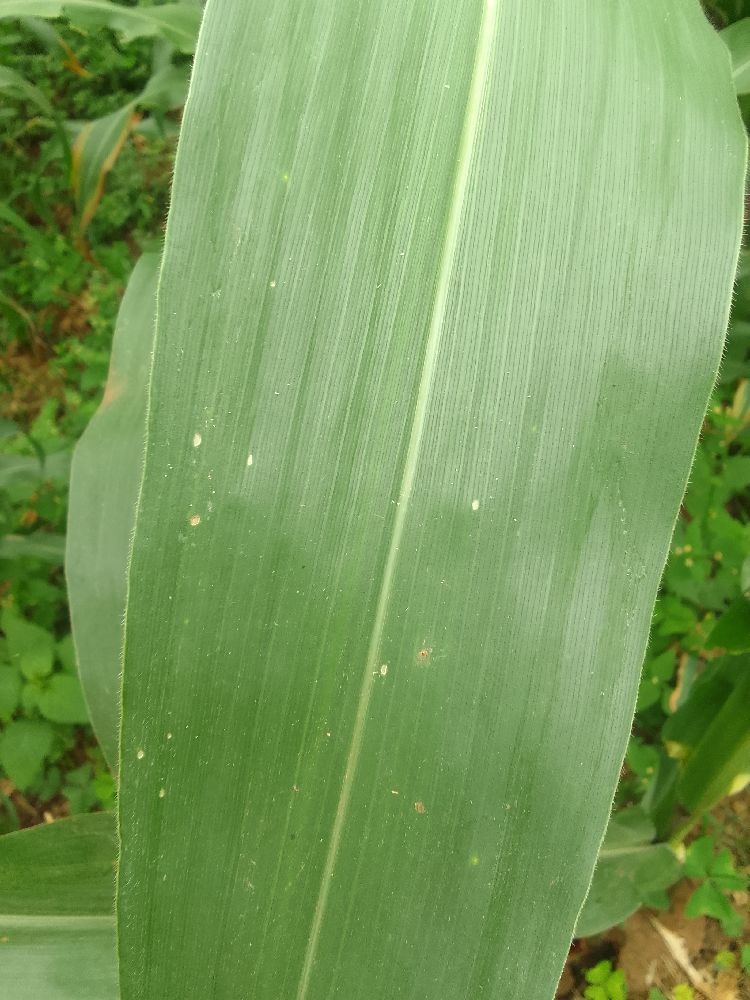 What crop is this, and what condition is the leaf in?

maize, healthy
